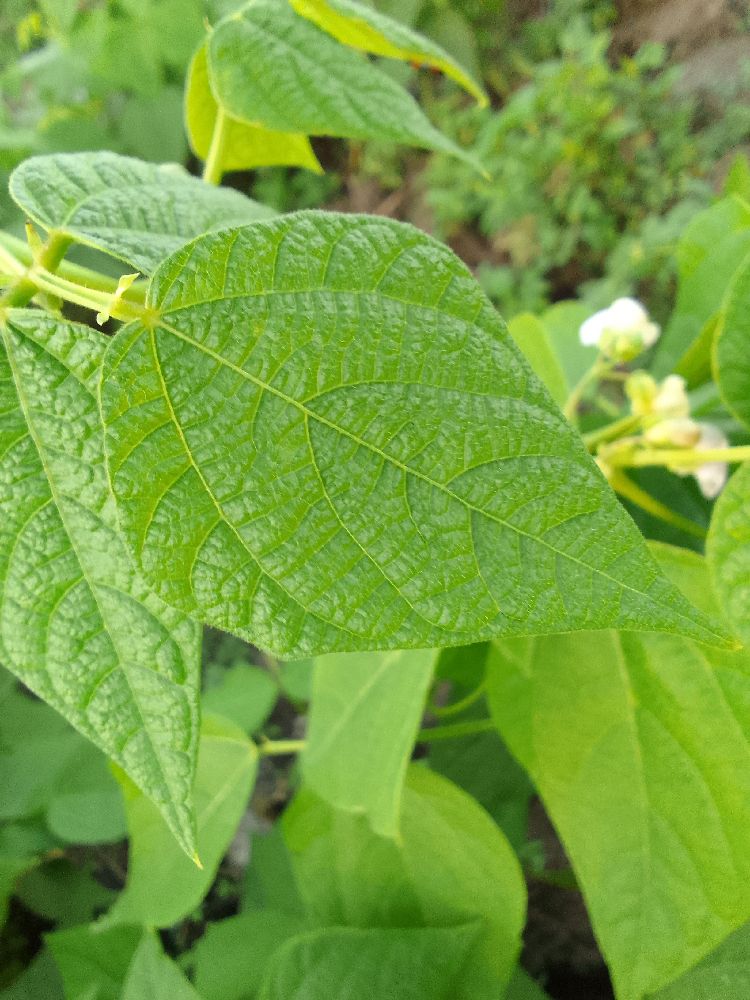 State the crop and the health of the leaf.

common bean, healthy
